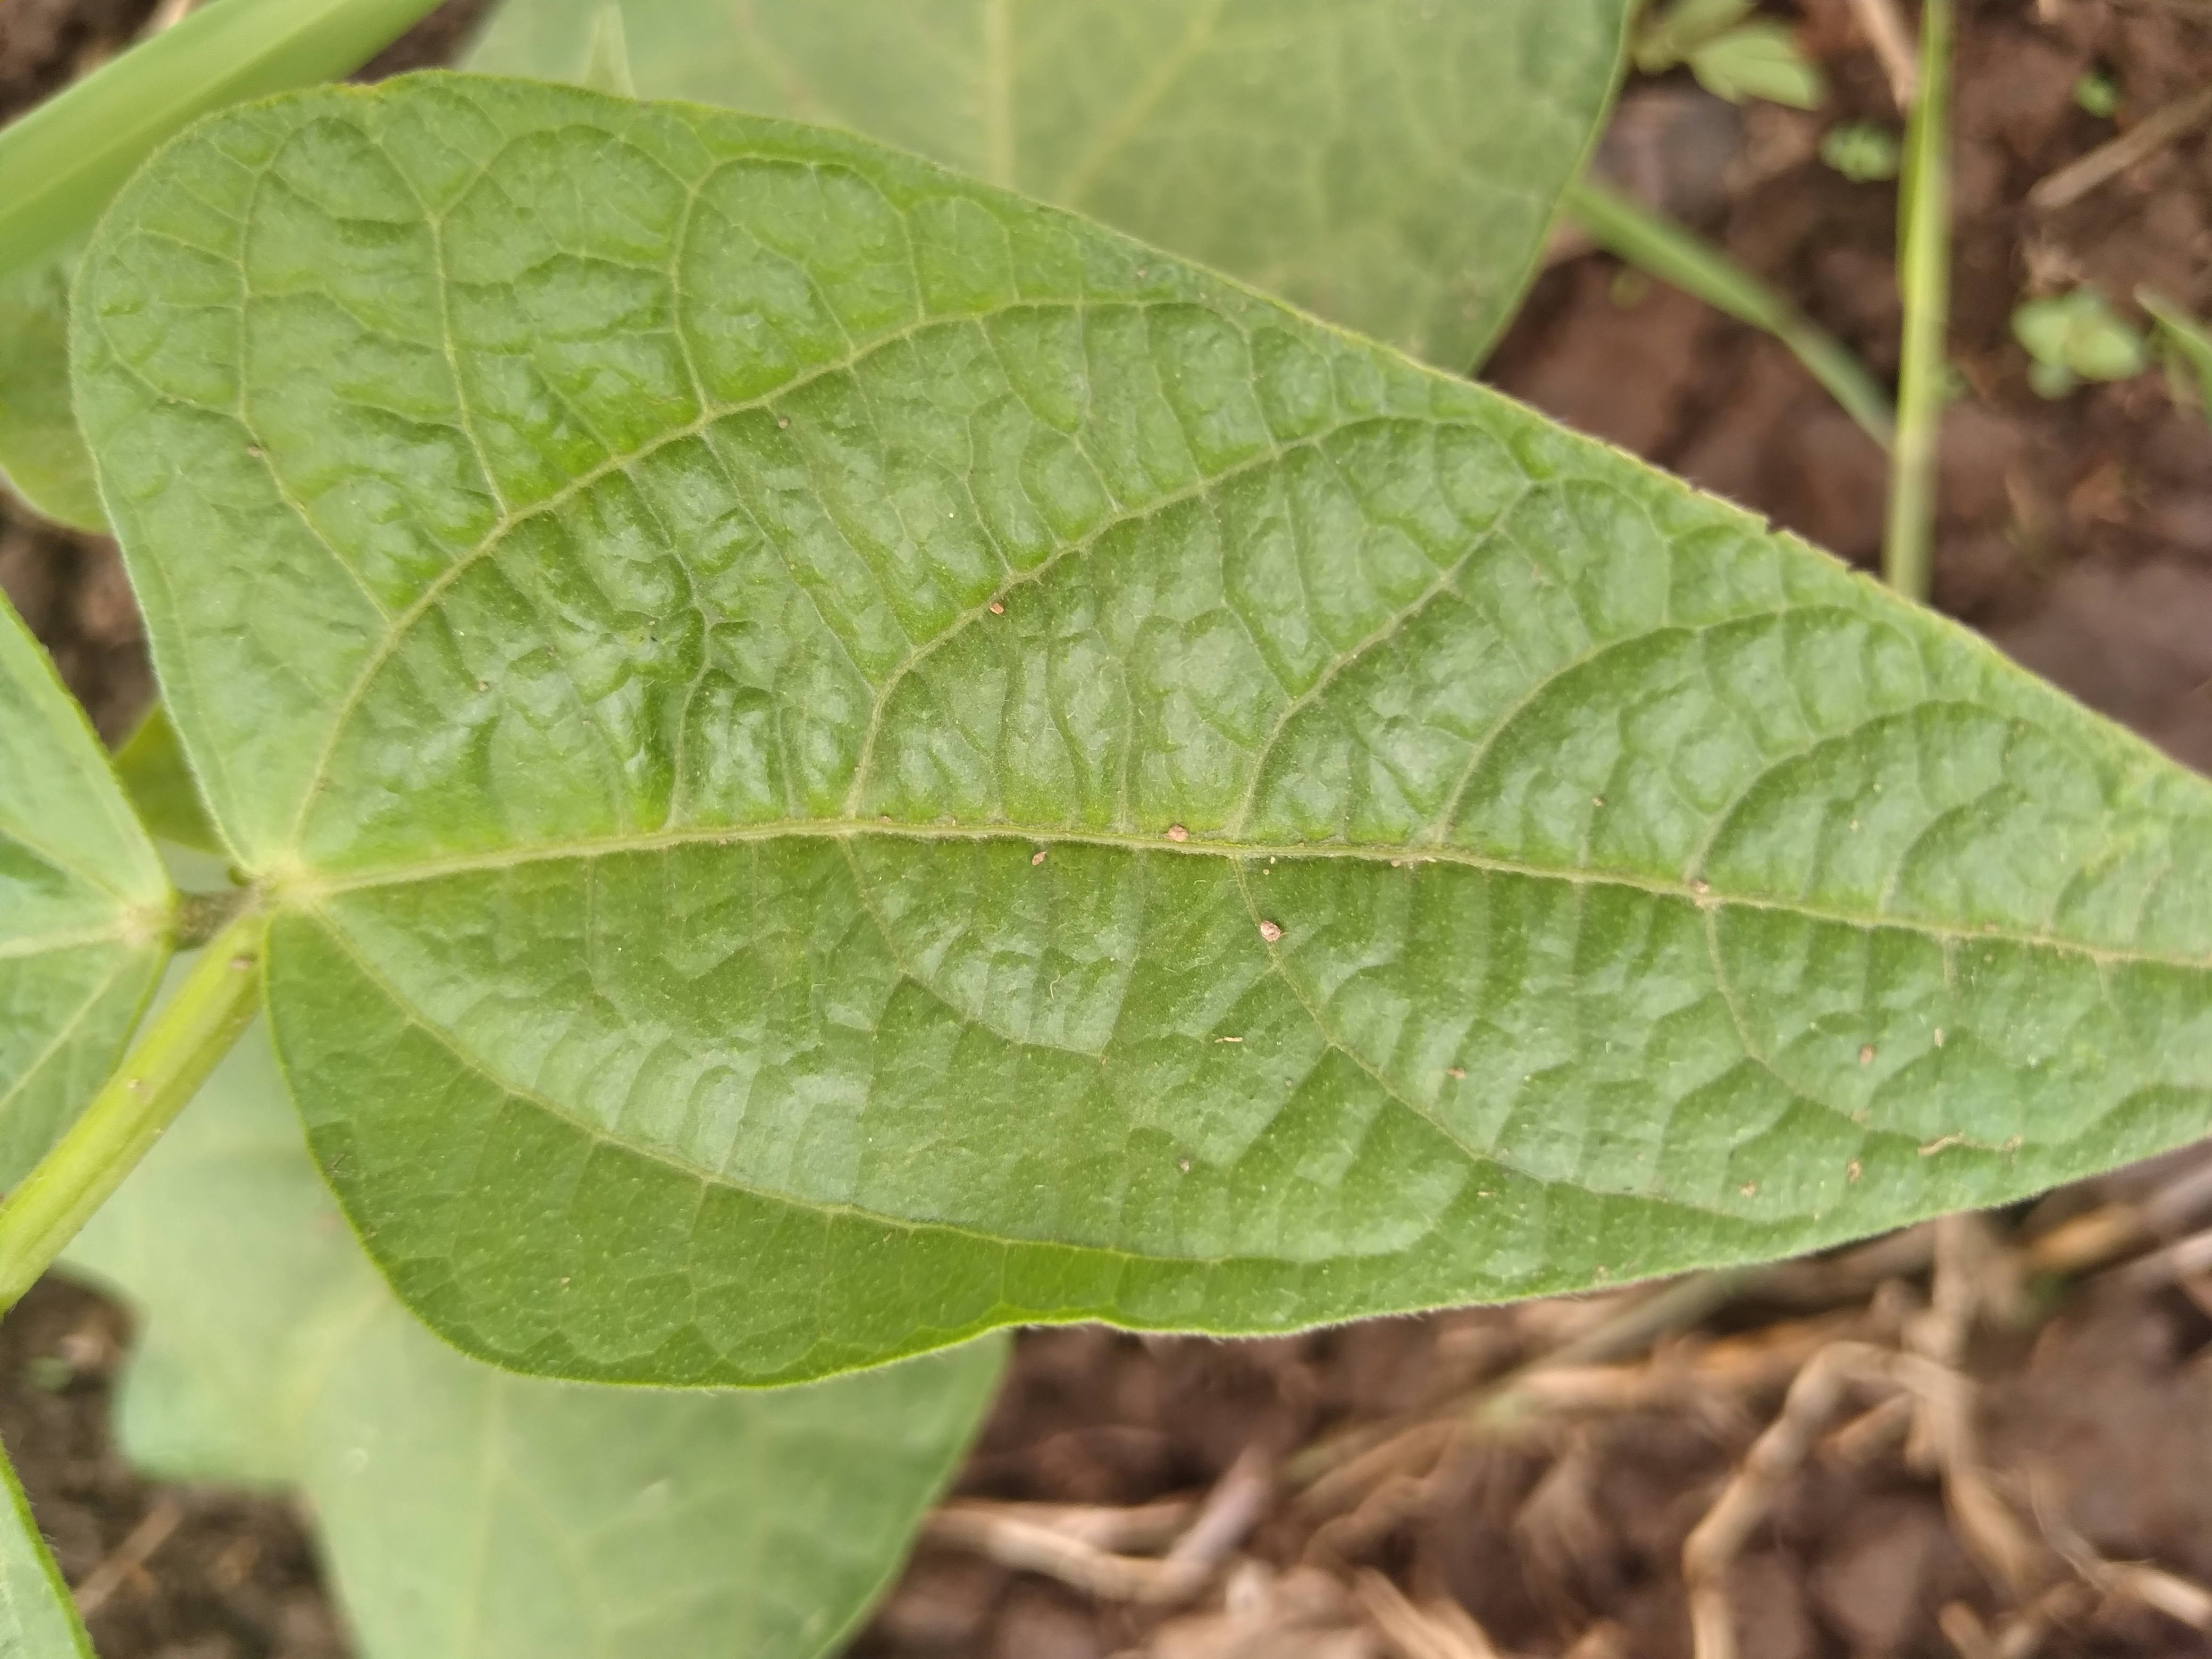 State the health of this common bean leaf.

healthy
